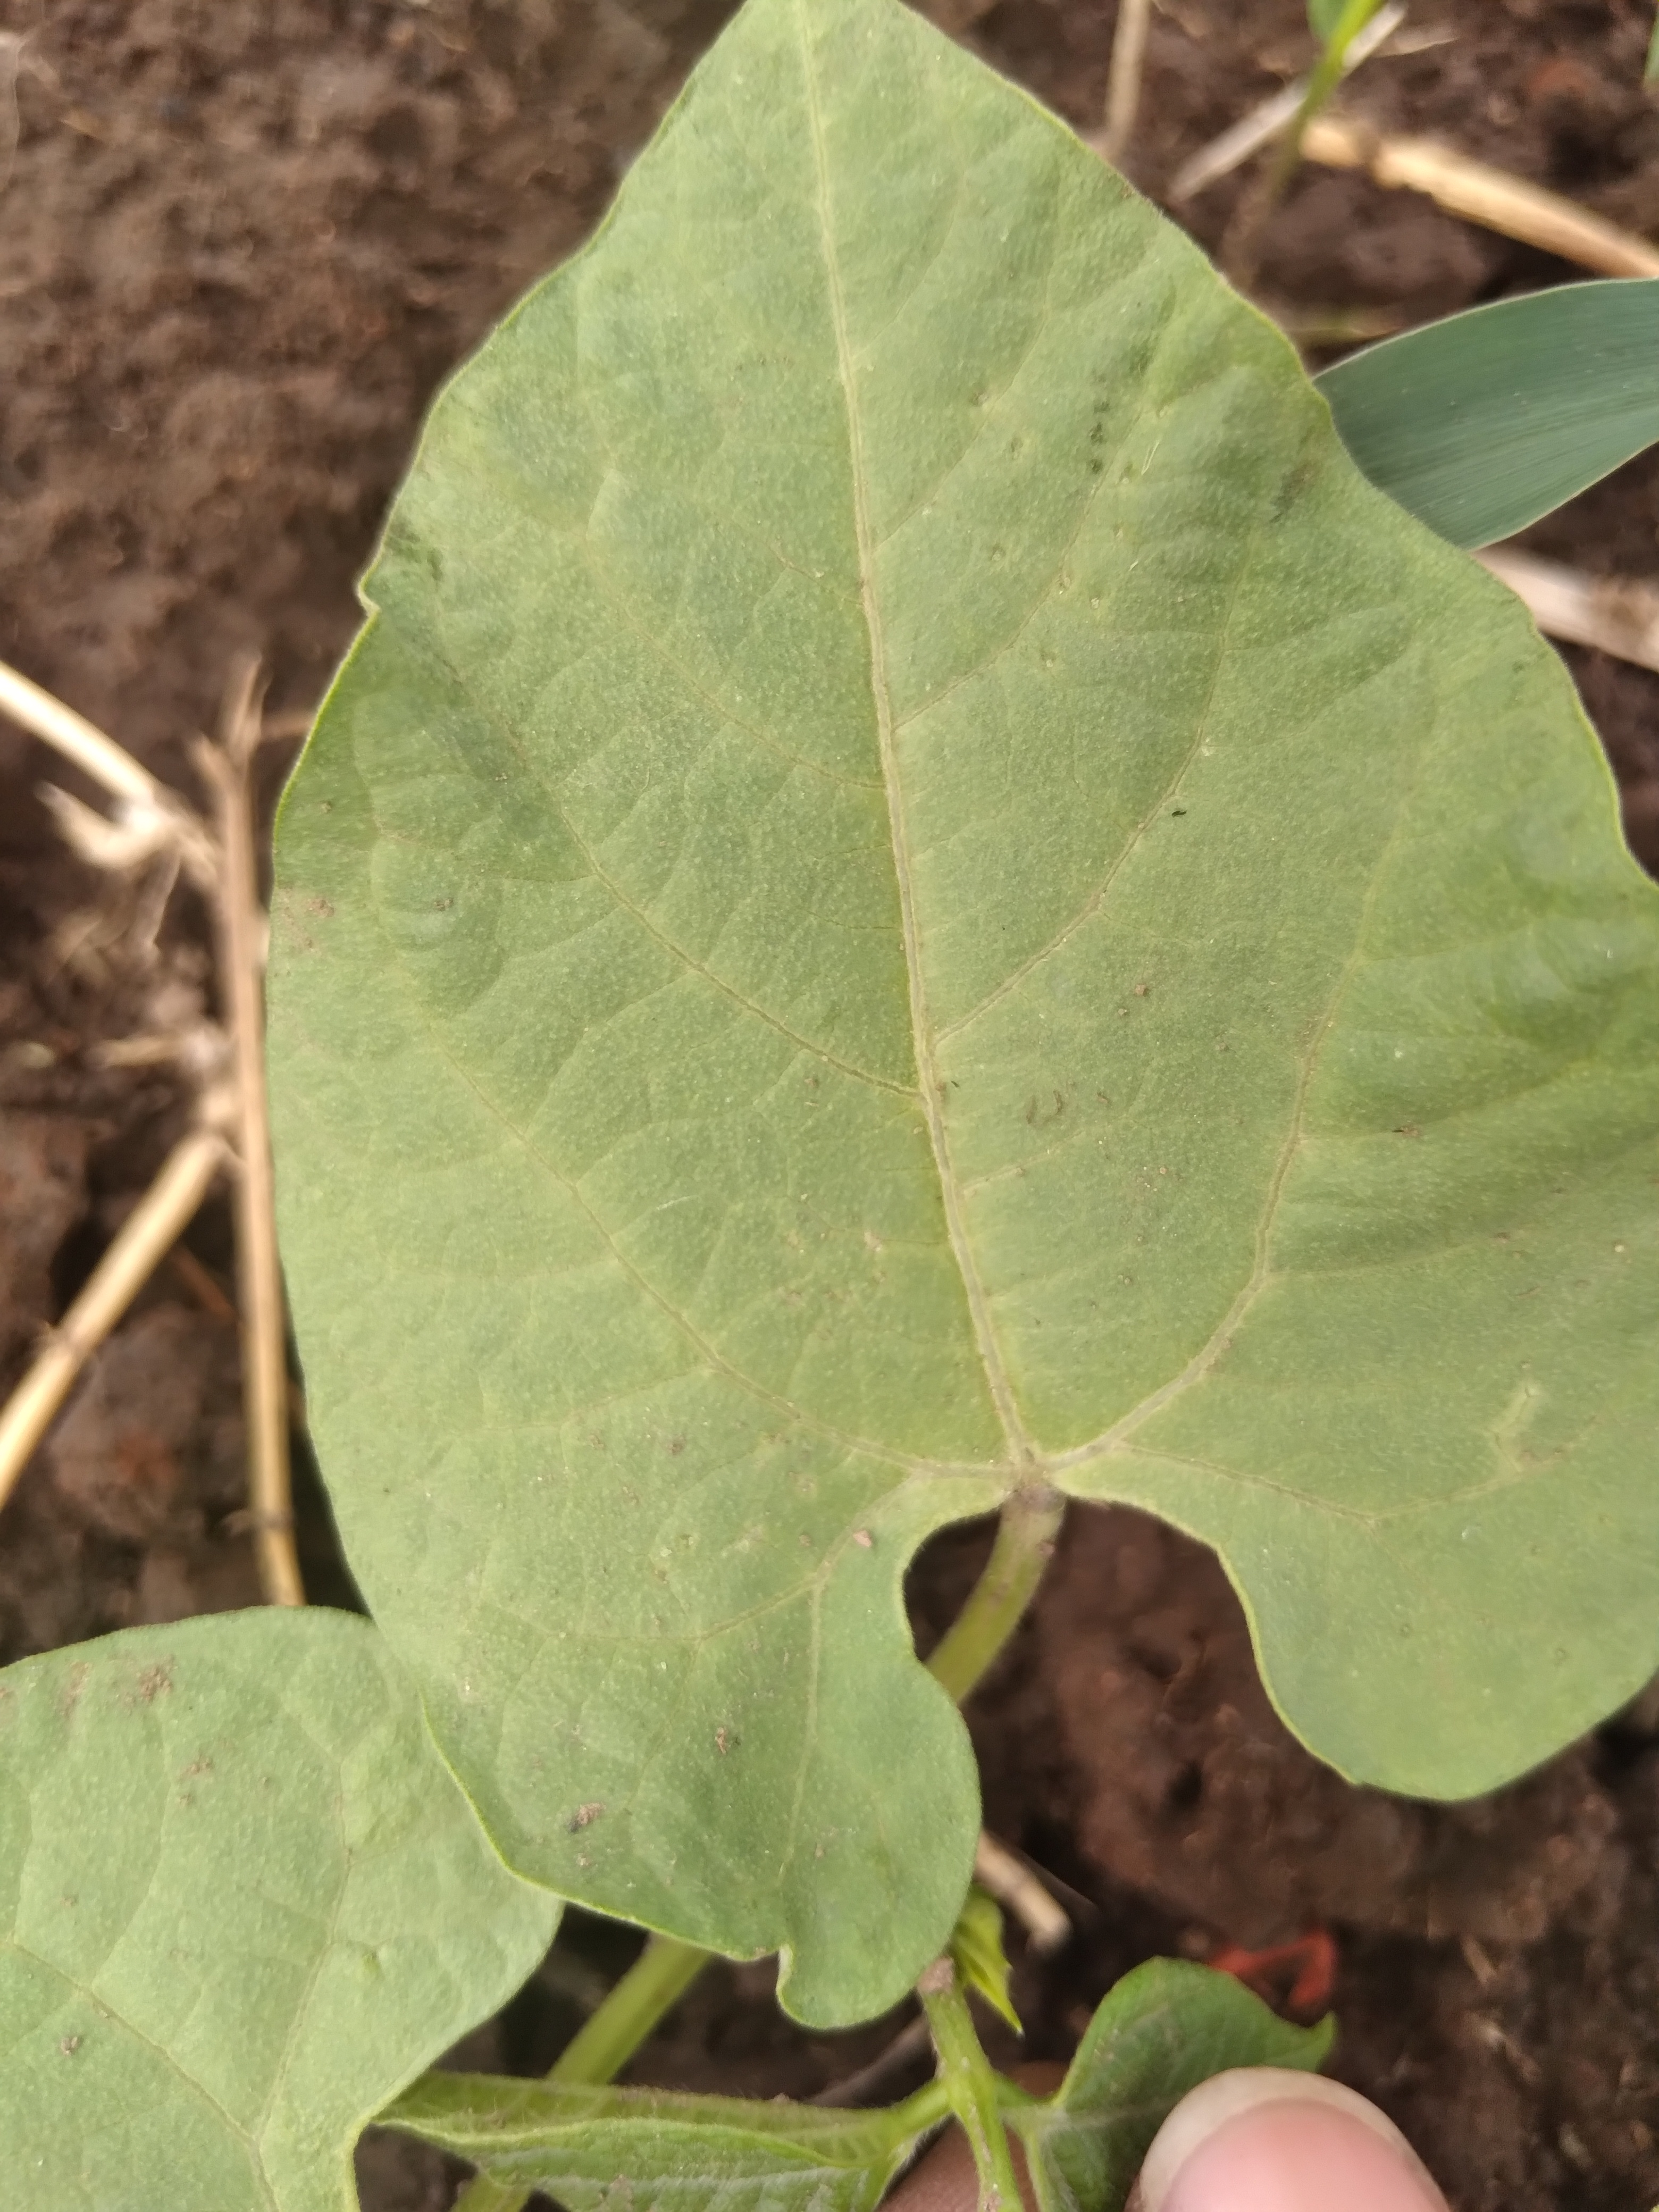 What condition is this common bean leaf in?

healthy
